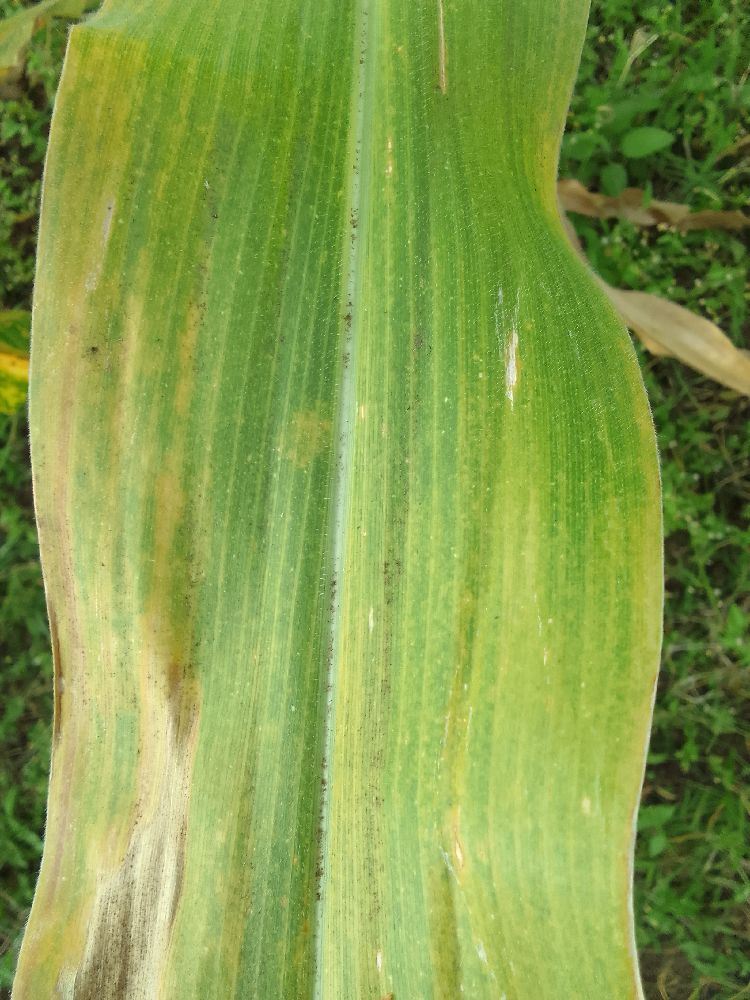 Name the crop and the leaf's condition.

maize, maize lethal necrosis
